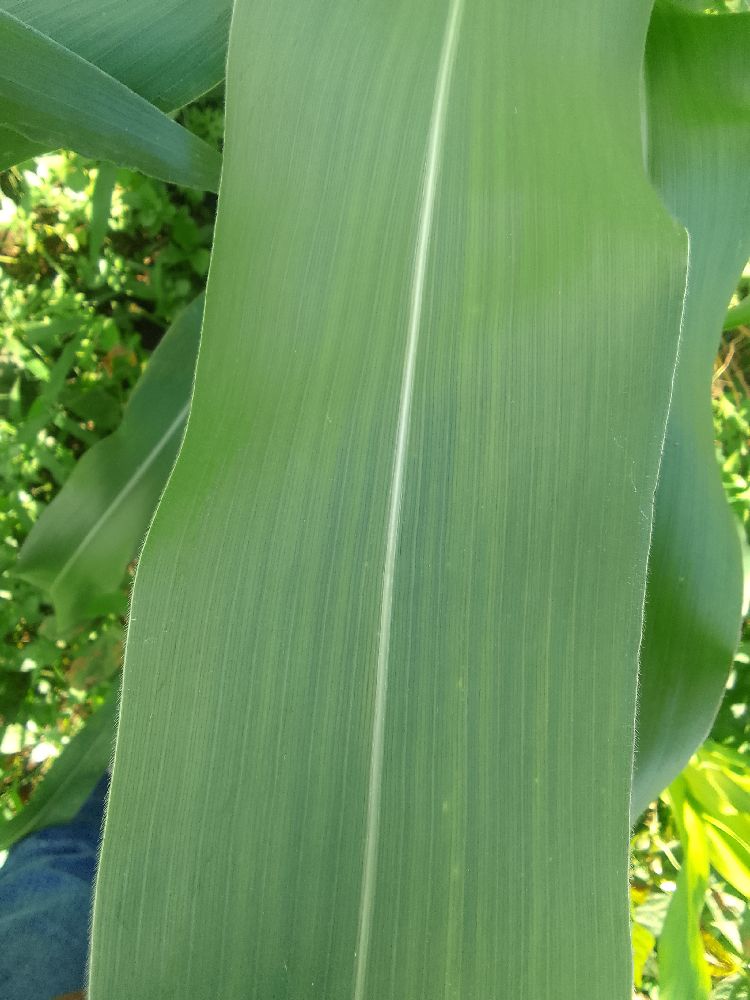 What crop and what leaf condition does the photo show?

maize, healthy
